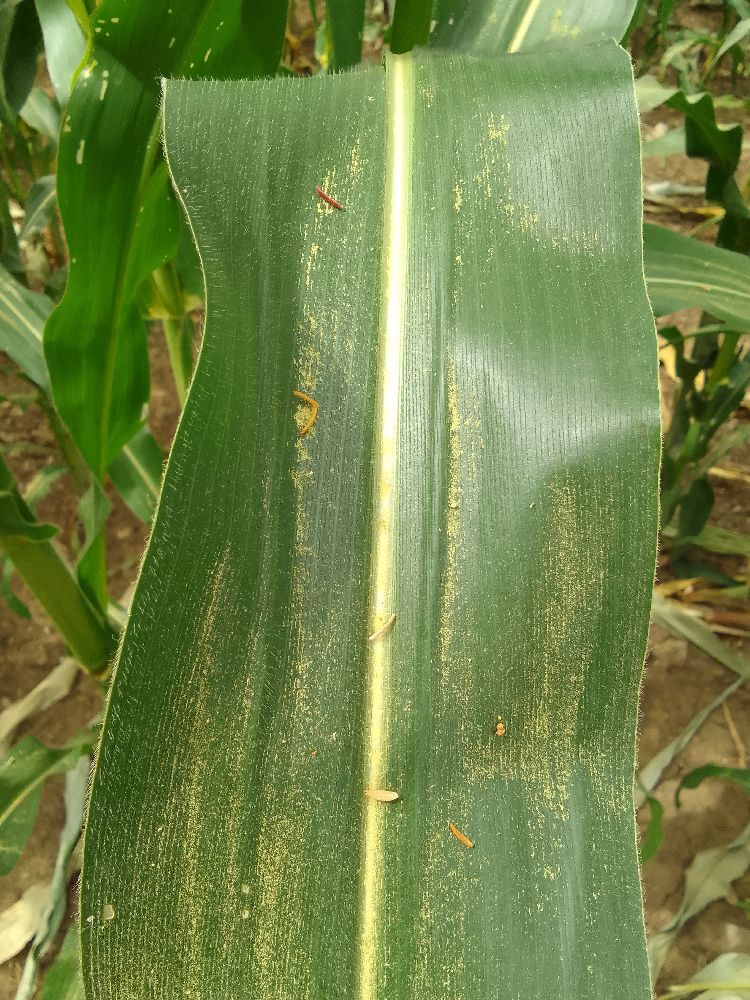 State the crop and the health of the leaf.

maize, healthy
